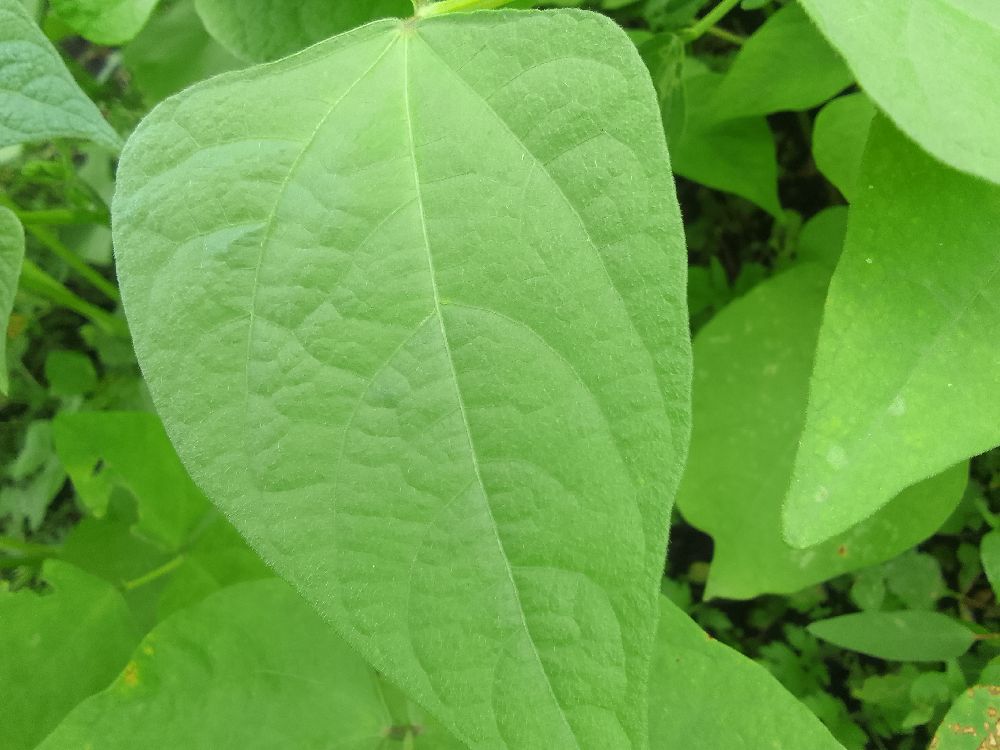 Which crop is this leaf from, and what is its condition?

common bean, healthy
